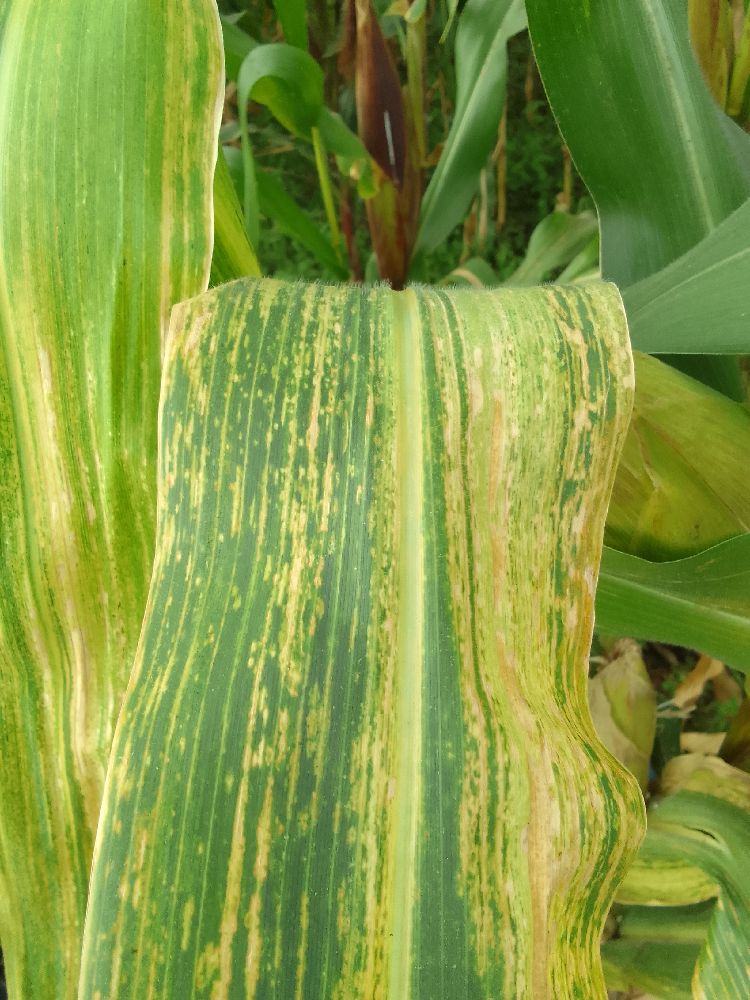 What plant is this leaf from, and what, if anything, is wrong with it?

maize, maize lethal necrosis
